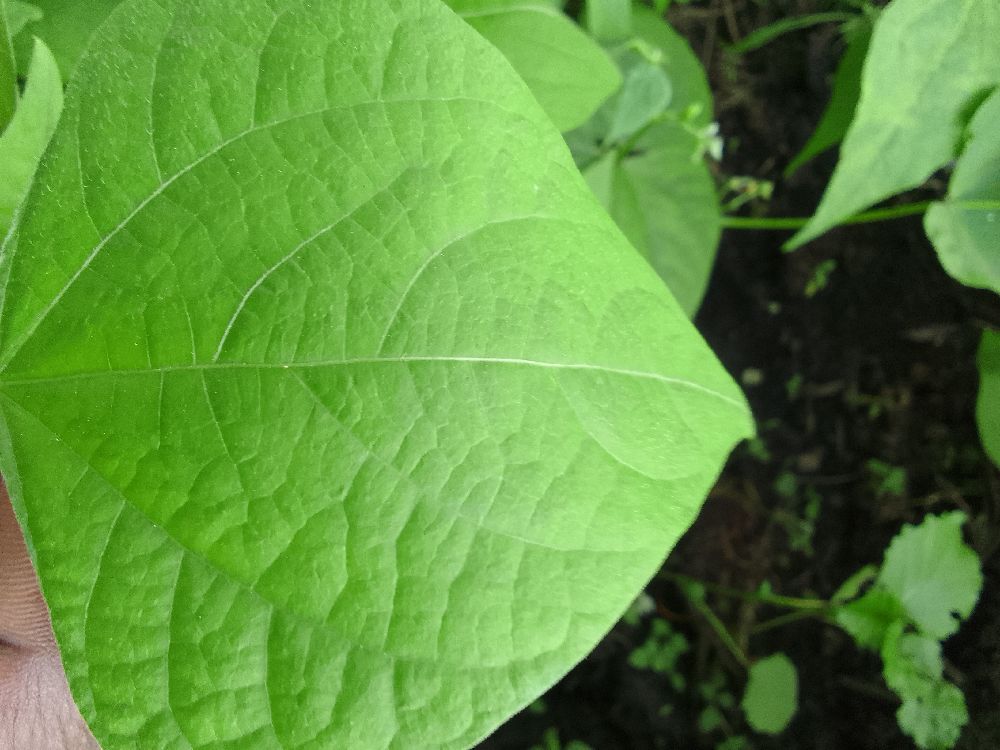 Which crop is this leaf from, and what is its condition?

common bean, healthy
